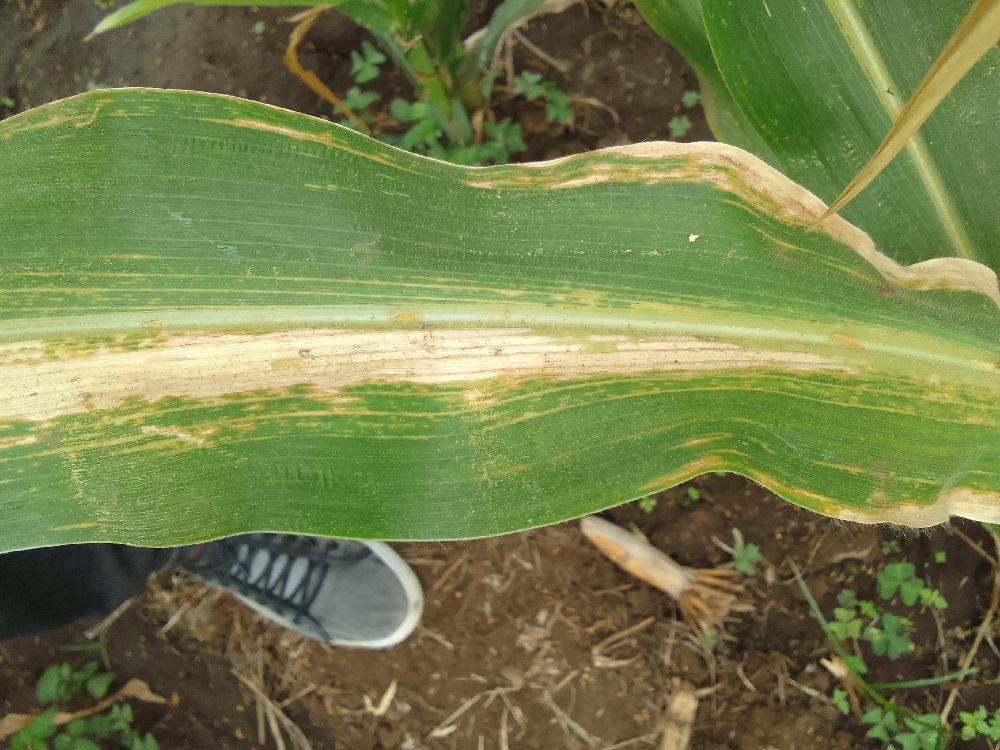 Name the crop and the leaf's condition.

maize, maize lethal necrosis
